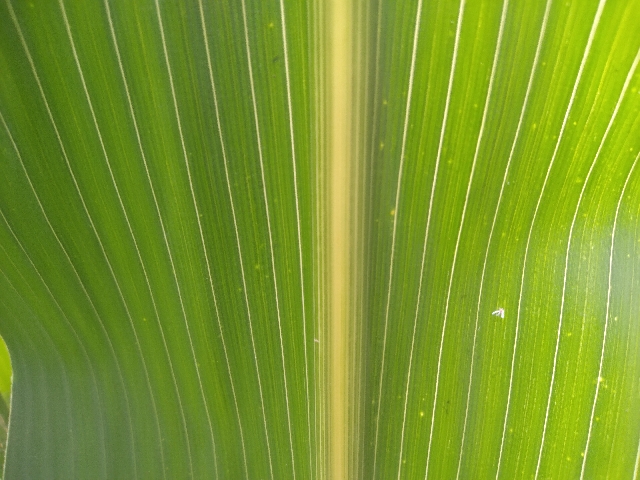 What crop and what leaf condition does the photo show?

maize, healthy
